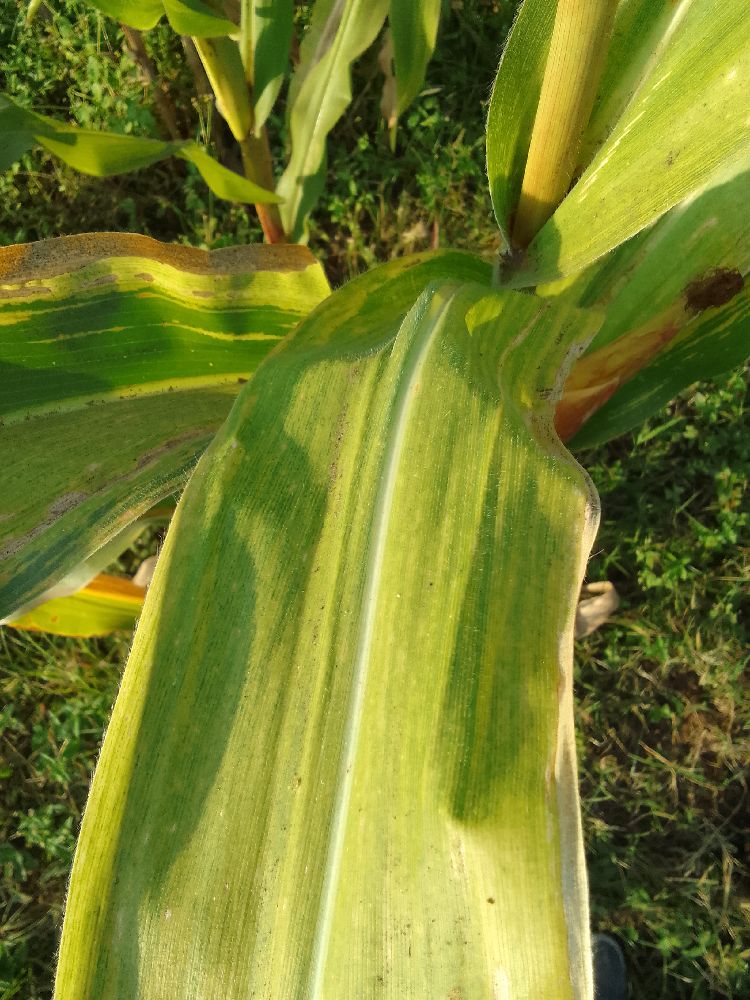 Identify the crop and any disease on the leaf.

maize, maize lethal necrosis
